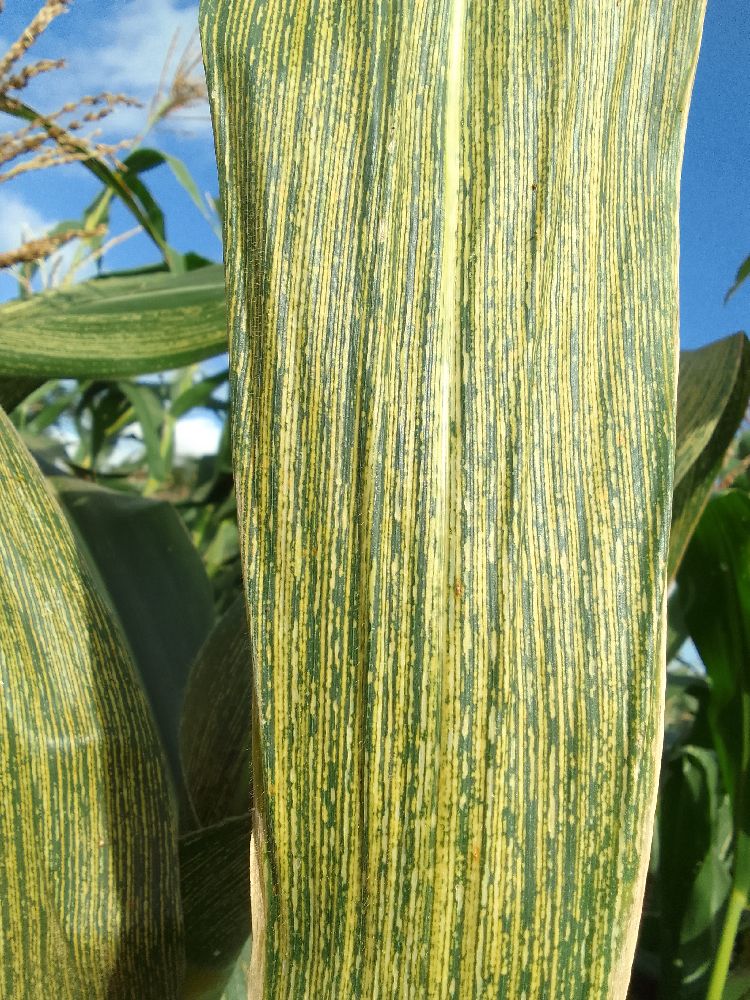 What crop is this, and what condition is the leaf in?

maize, maize streak virus
